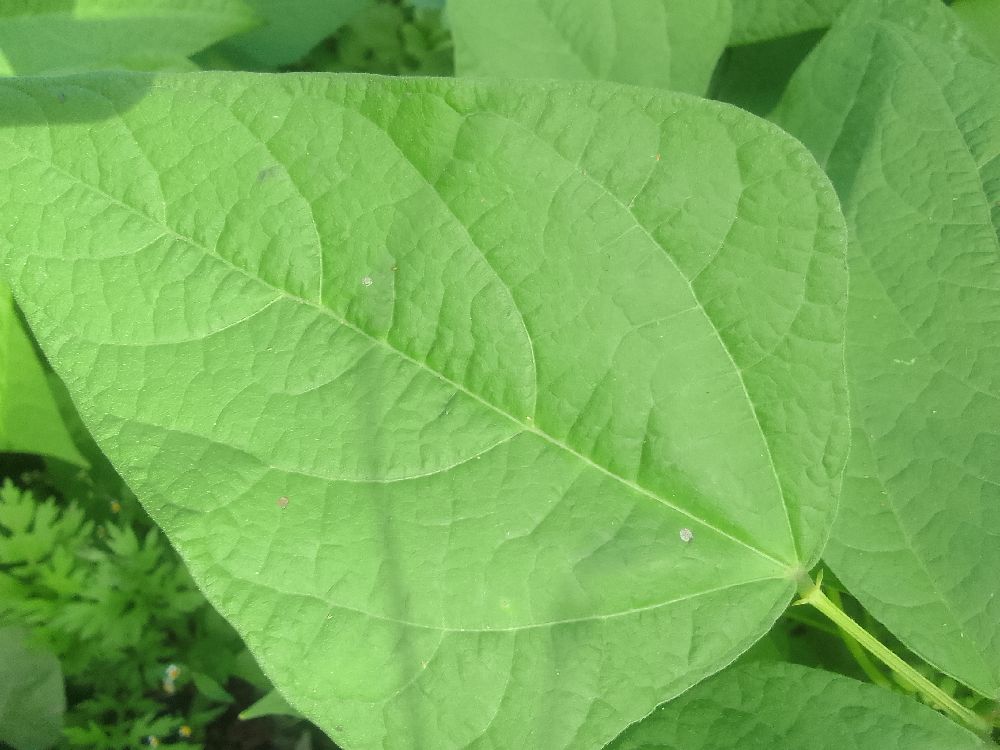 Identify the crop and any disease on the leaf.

common bean, healthy
